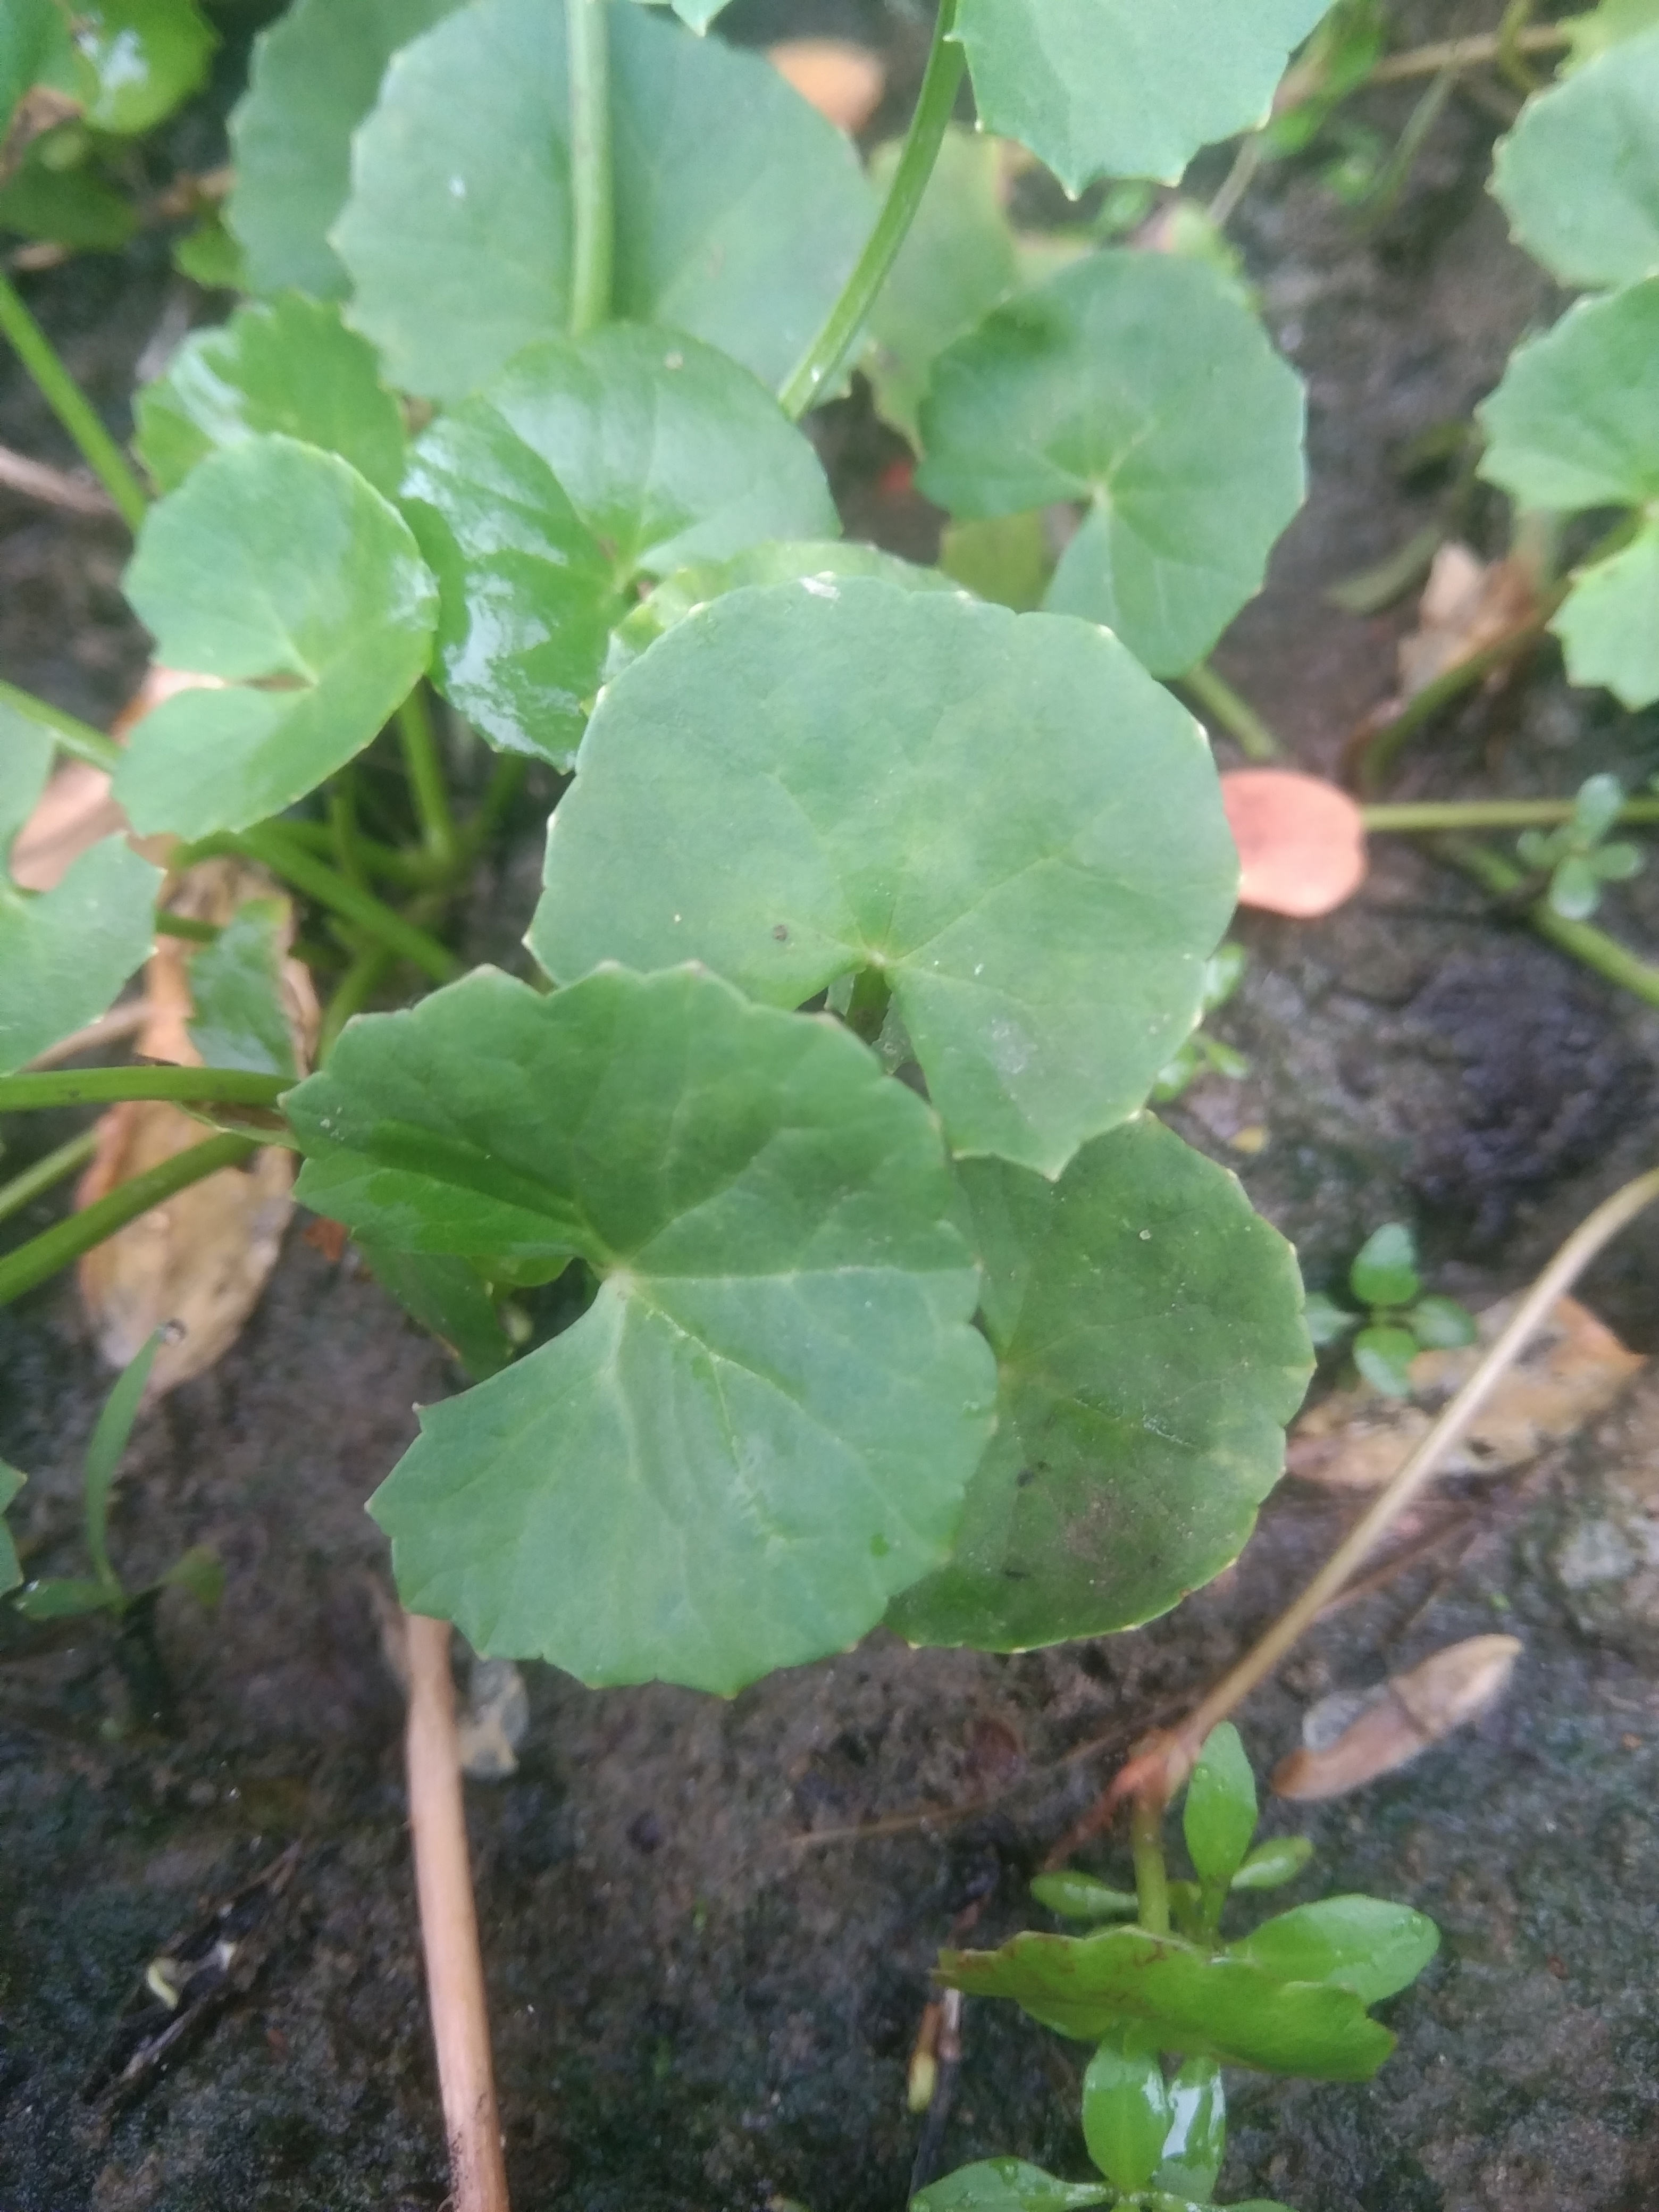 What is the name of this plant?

thankuni
